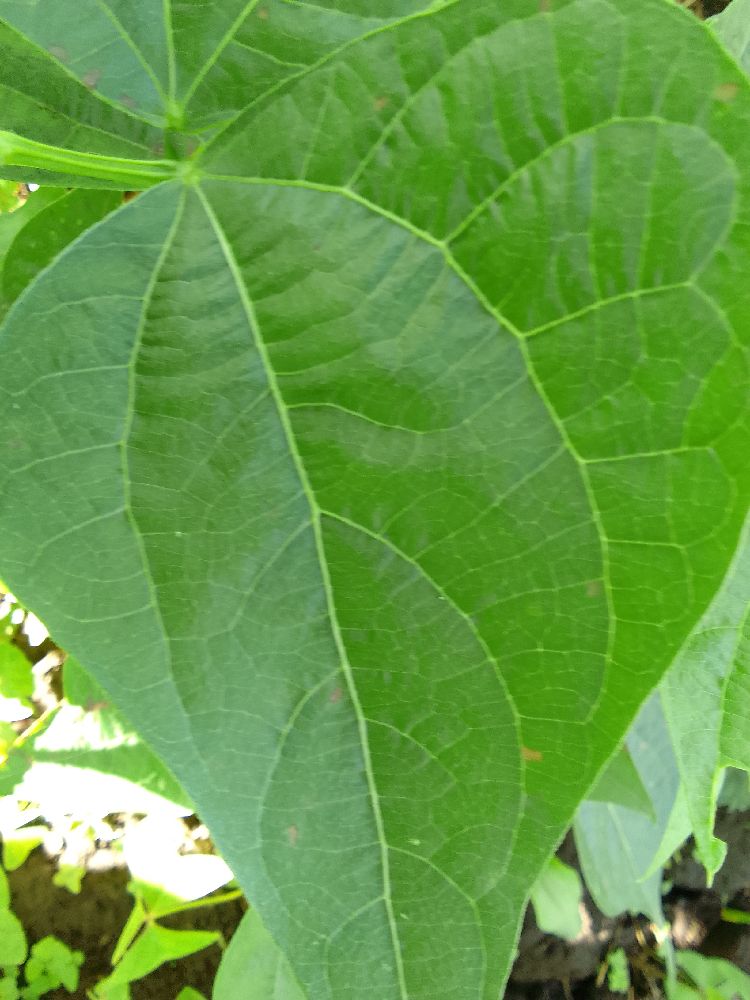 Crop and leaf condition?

common bean, healthy
